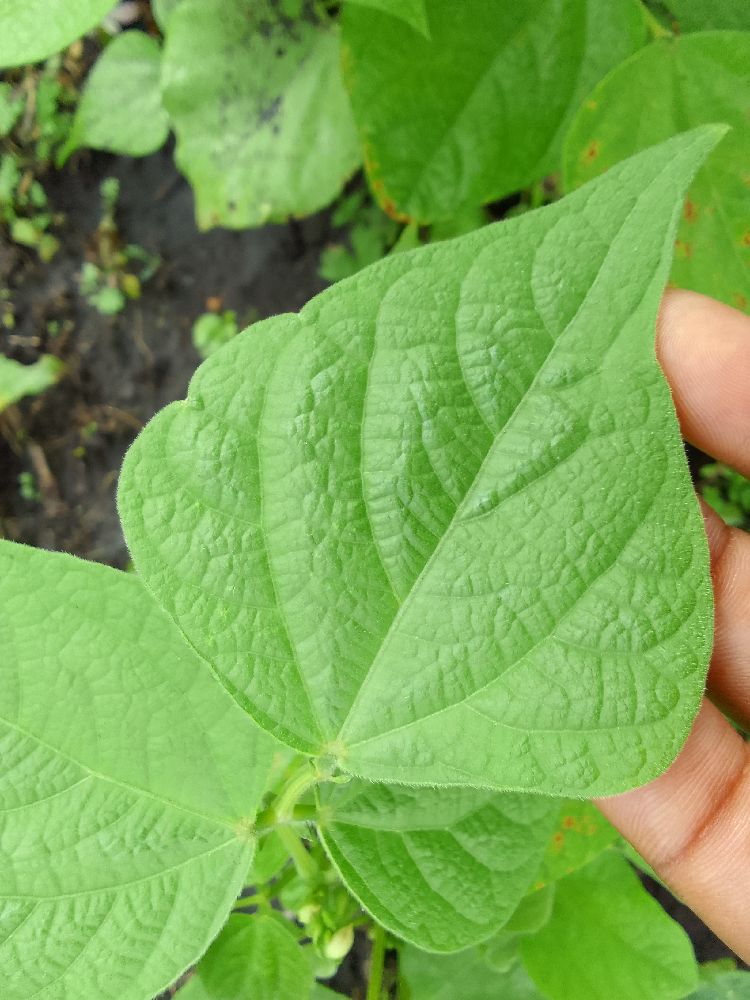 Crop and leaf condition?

common bean, healthy
